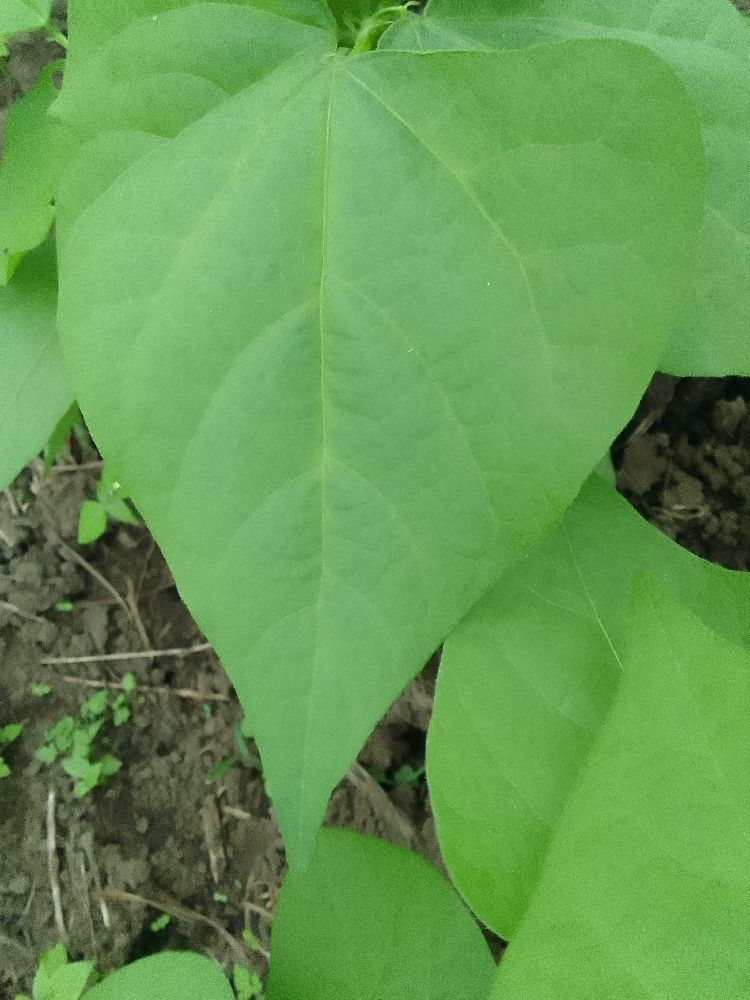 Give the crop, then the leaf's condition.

common bean, healthy
